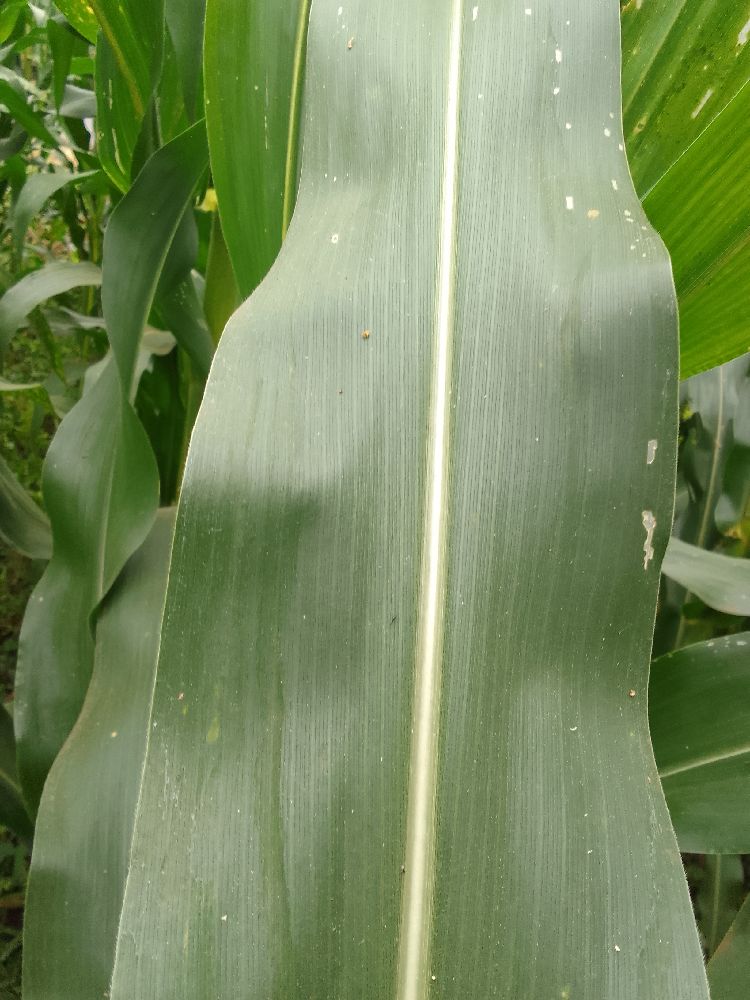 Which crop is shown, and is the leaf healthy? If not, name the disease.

maize, healthy
